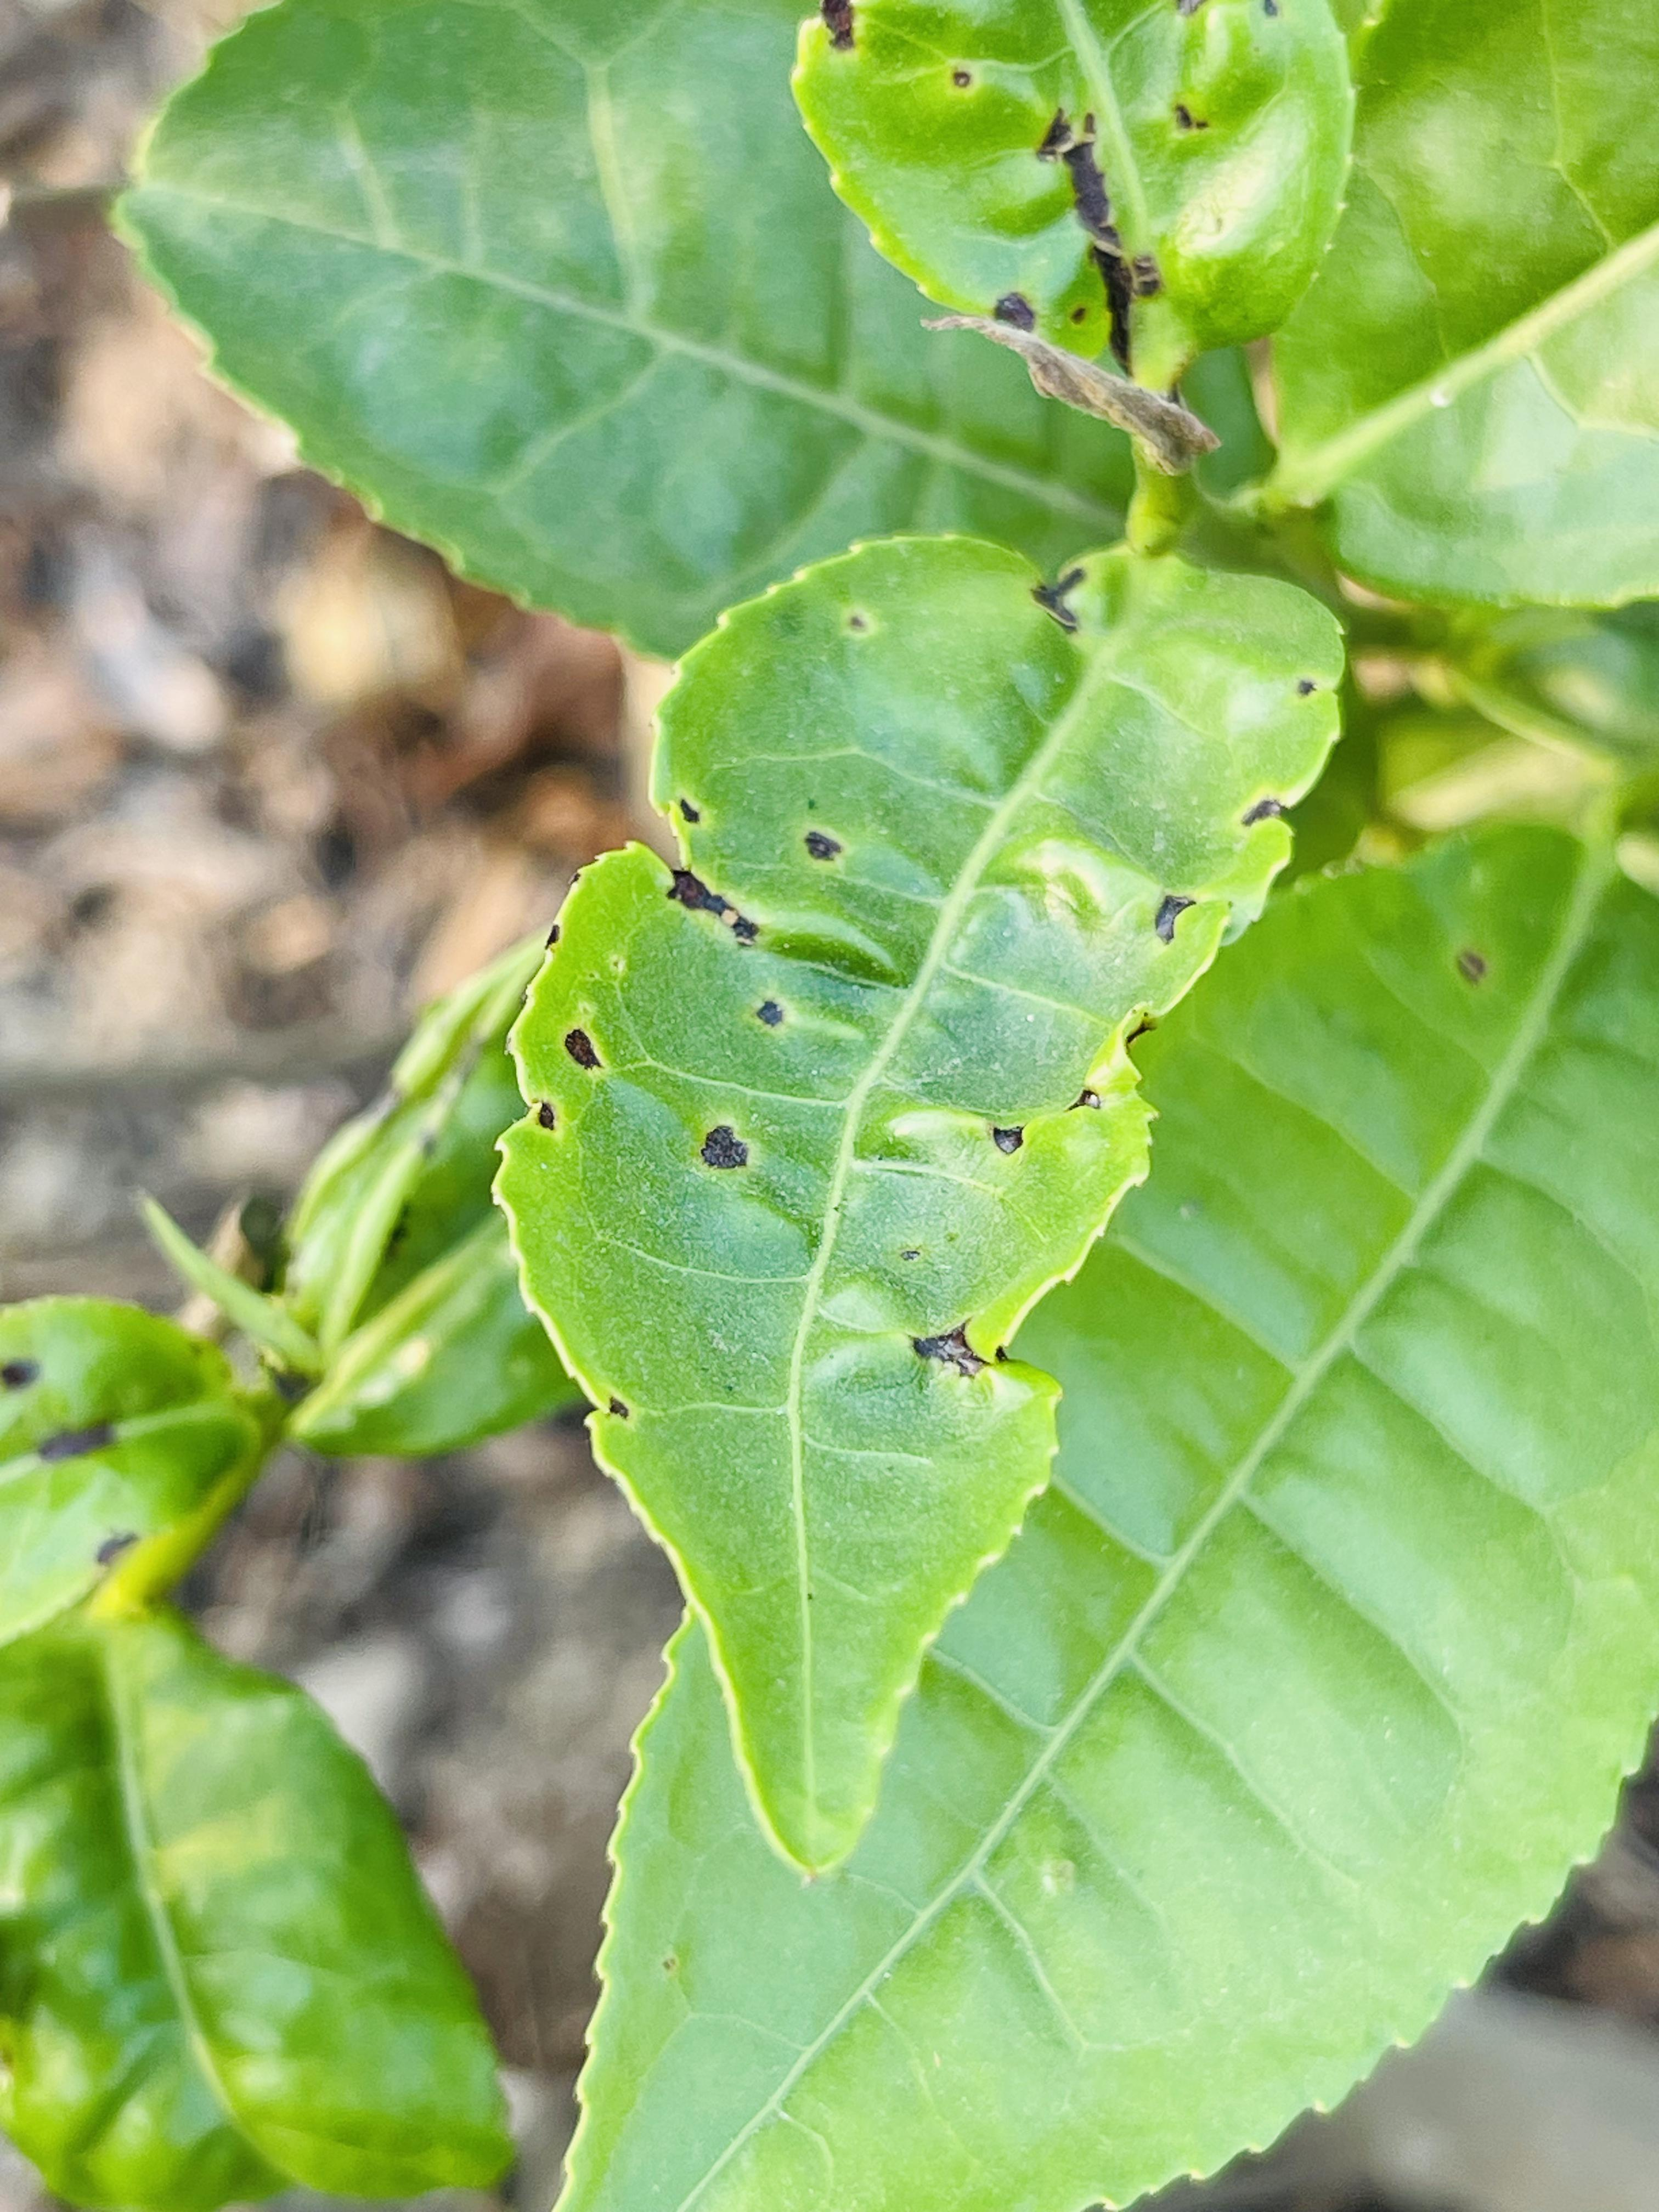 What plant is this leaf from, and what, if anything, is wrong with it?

tea, helopeltis
